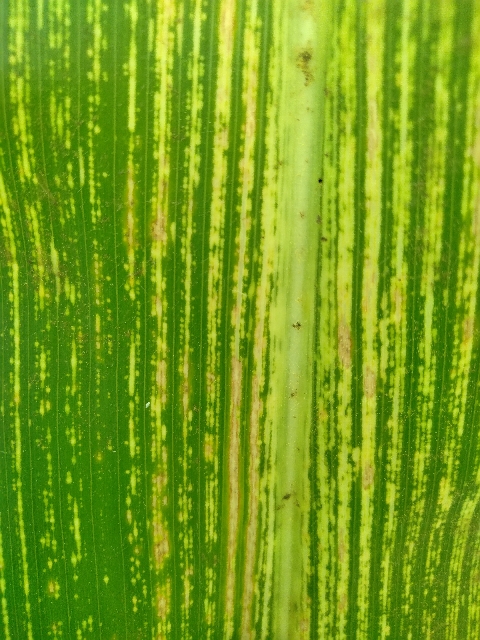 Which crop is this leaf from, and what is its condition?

maize, maize streak virus
